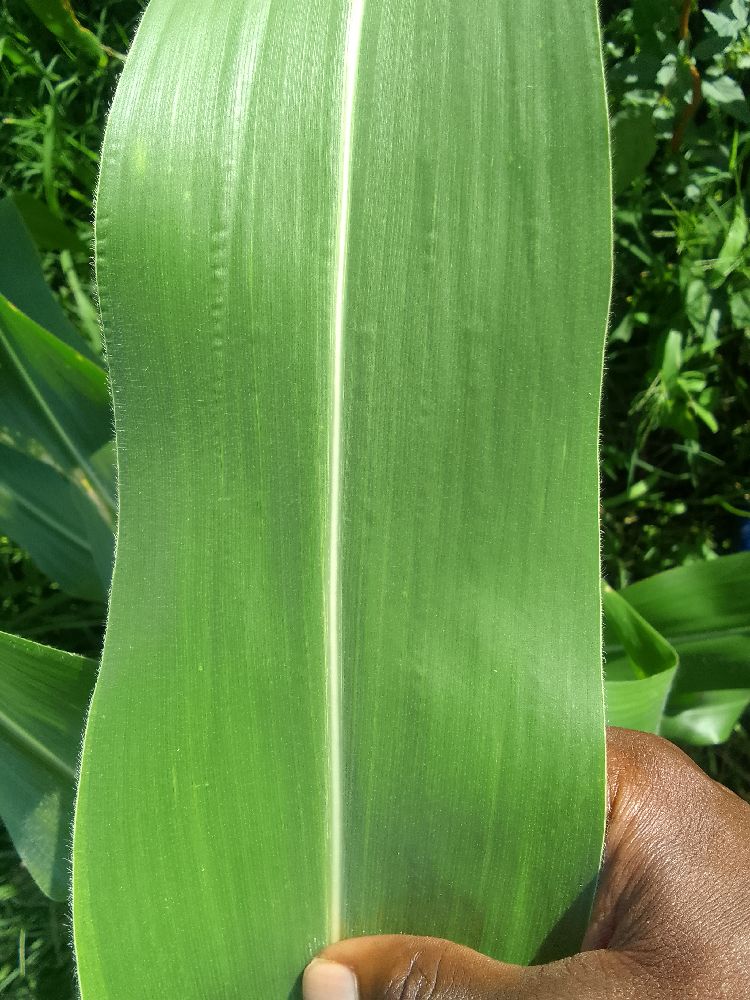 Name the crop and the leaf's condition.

maize, healthy
